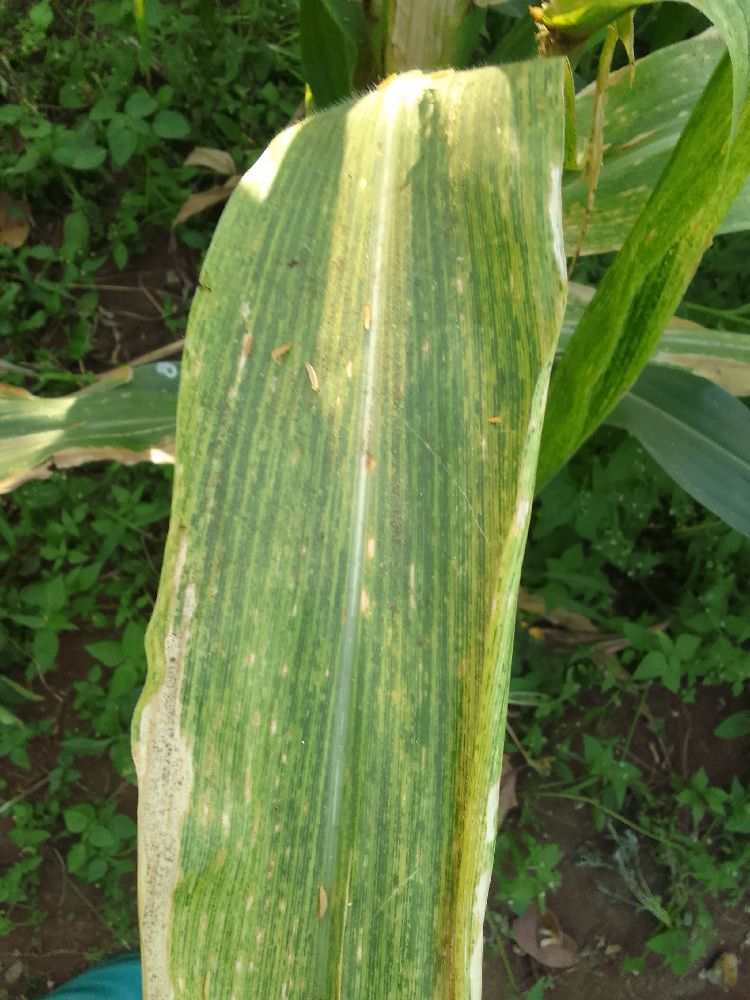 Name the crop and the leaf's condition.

maize, maize lethal necrosis
